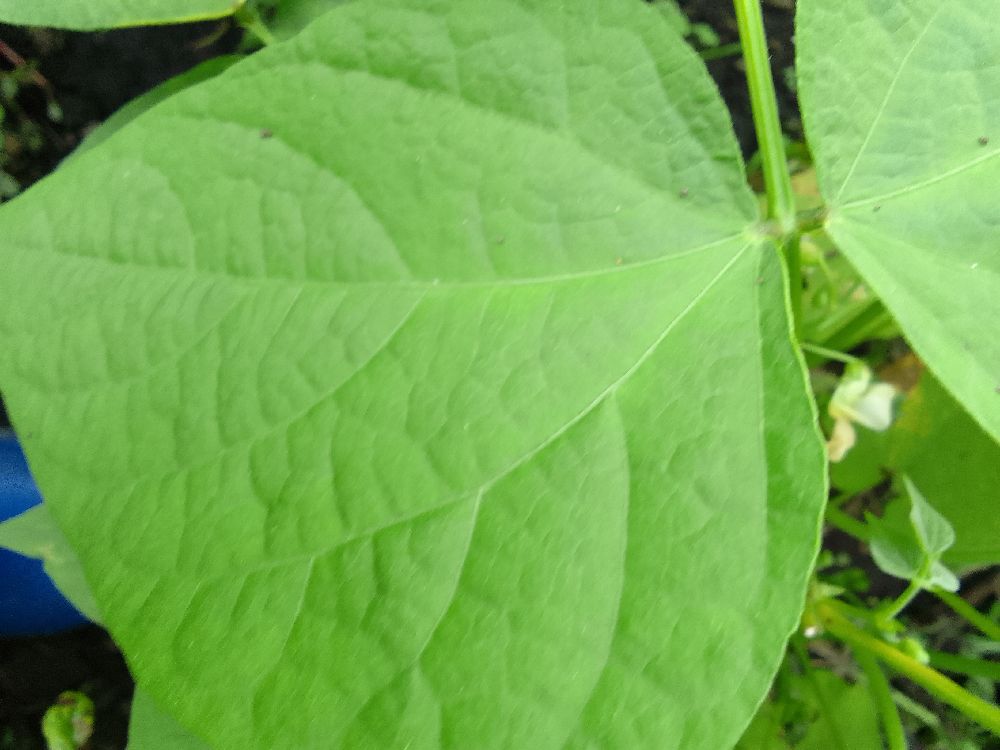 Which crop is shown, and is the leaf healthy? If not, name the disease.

common bean, healthy
